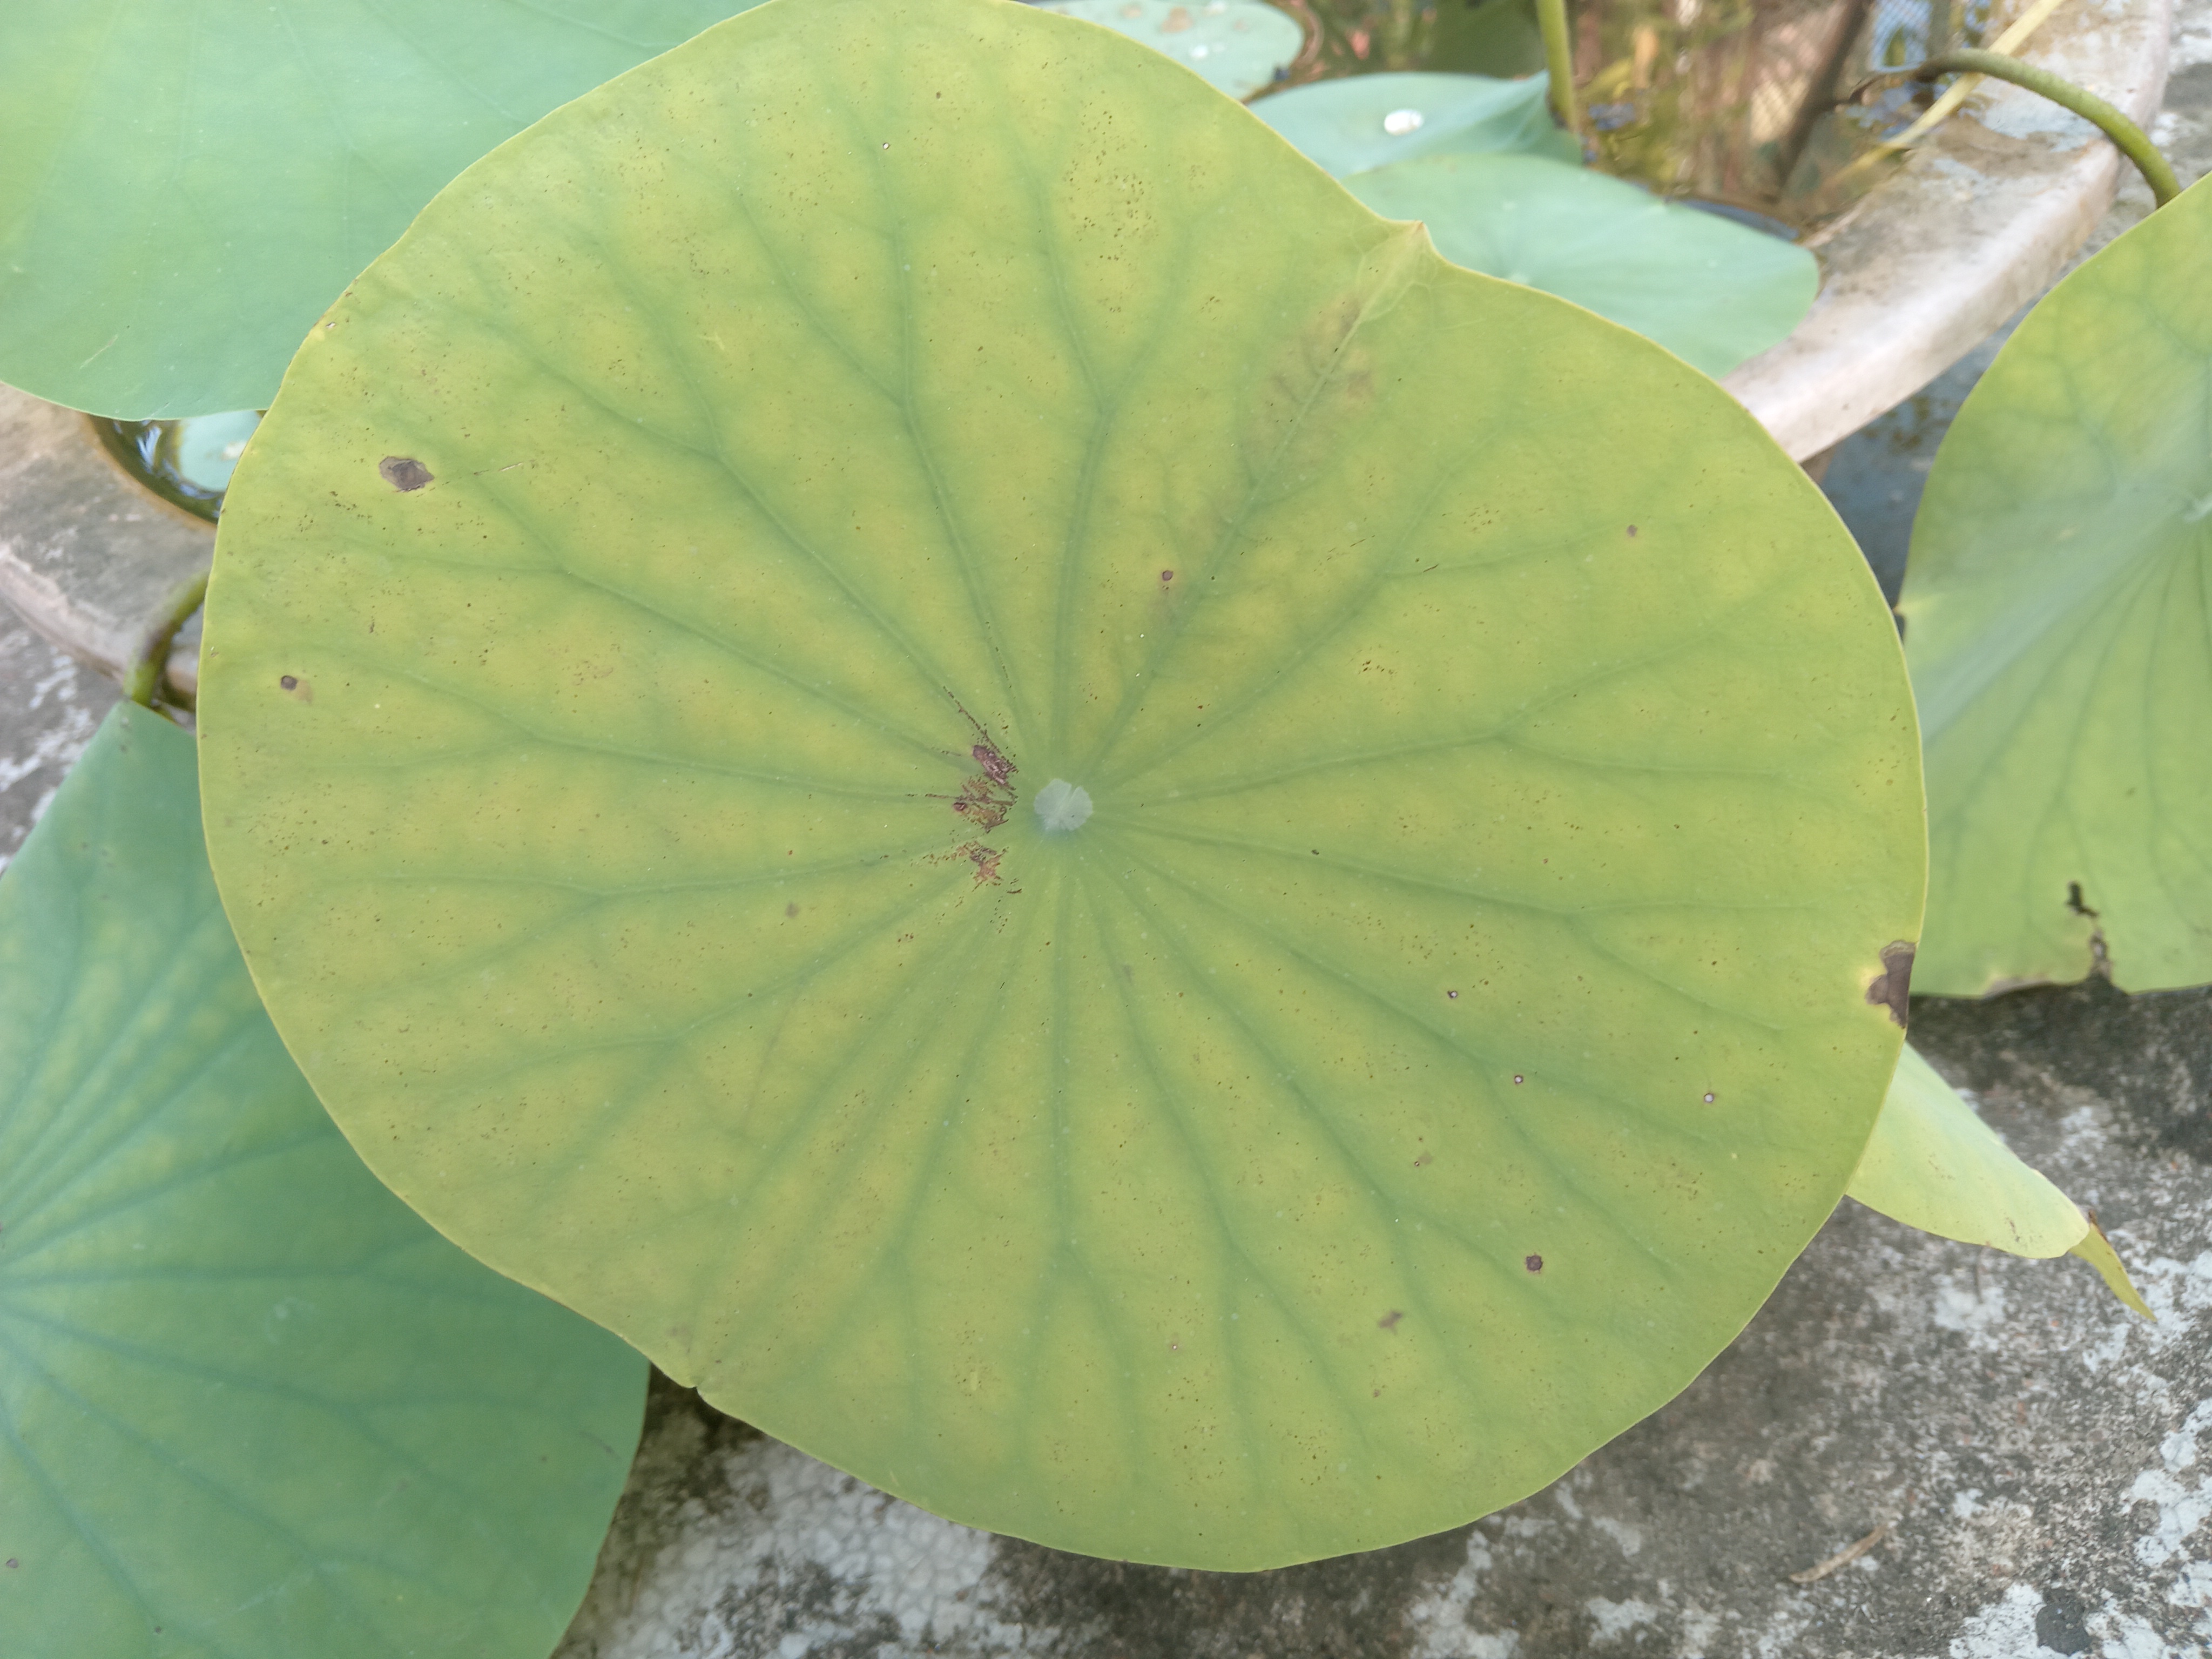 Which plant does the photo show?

lotus
